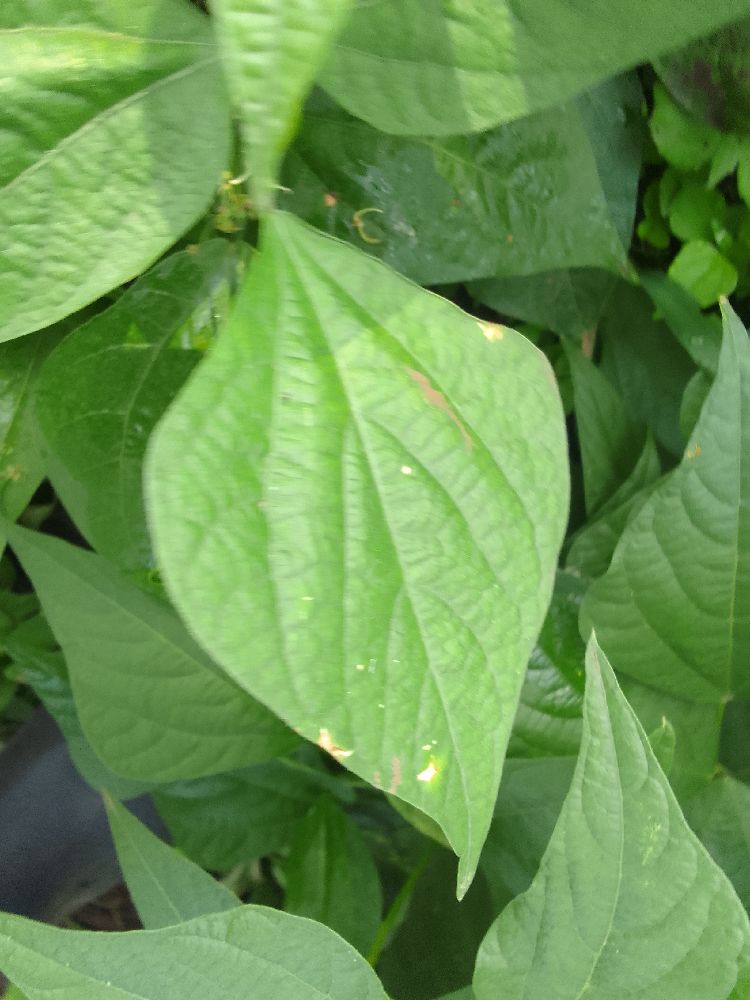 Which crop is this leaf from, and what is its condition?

common bean, healthy
